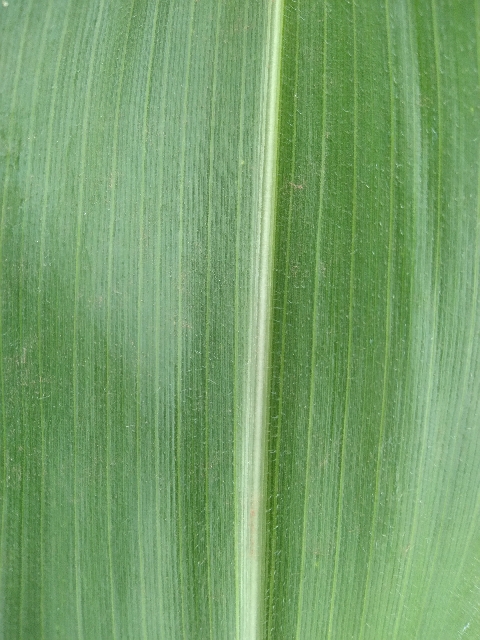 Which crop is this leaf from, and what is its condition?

maize, healthy
